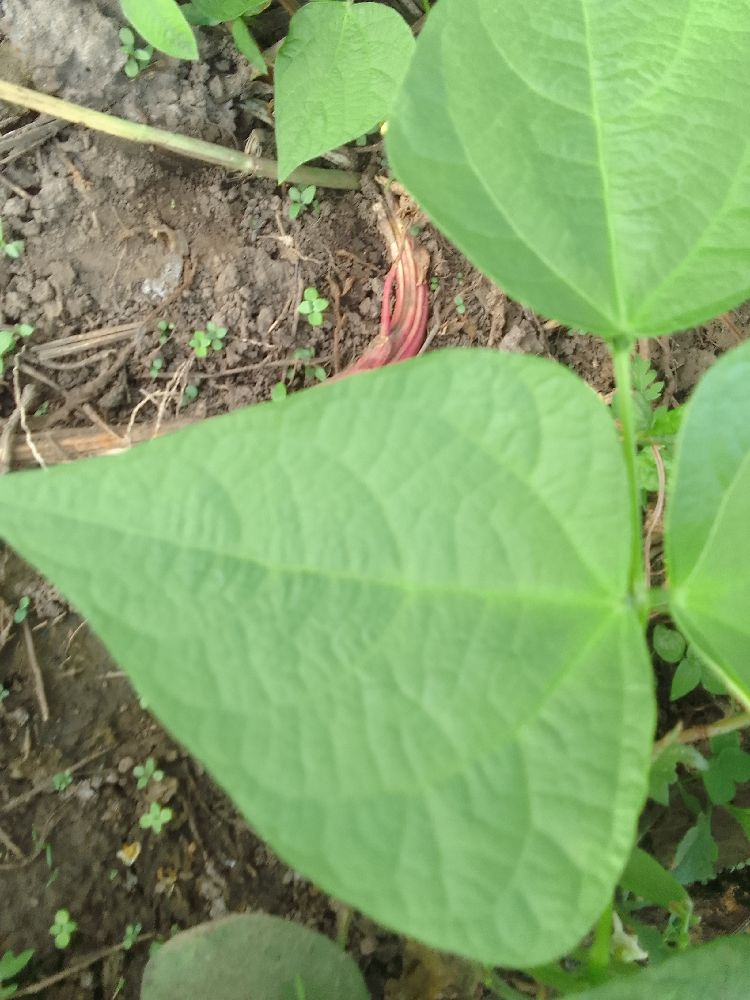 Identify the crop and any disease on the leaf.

common bean, healthy
